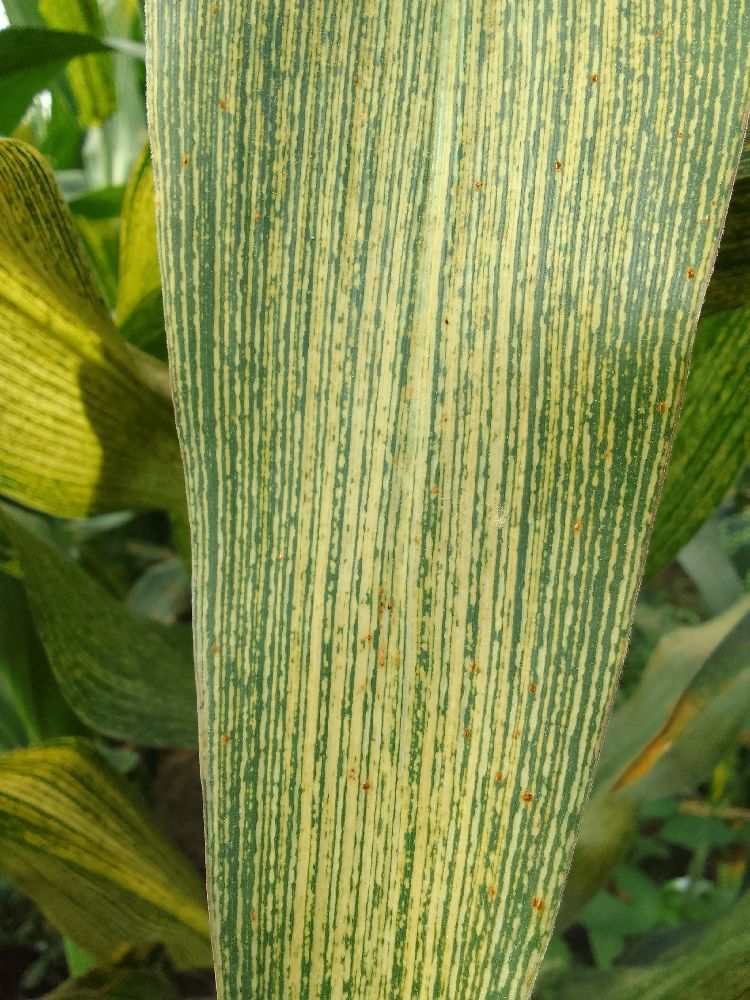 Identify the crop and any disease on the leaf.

maize, maize streak virus
